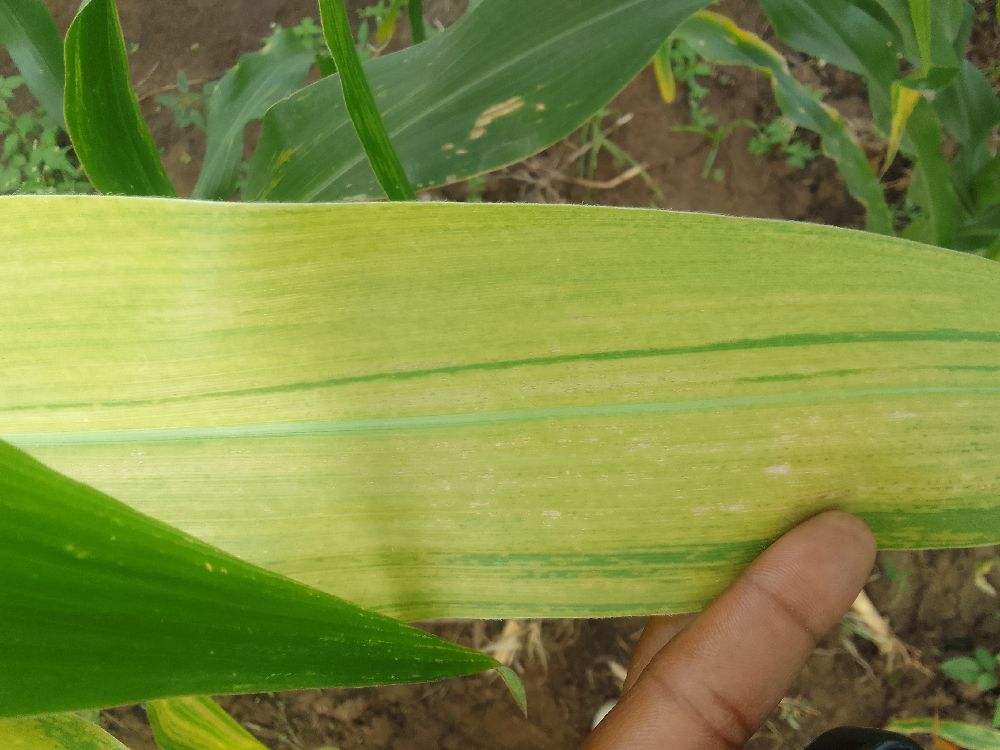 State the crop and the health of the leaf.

maize, maize lethal necrosis
